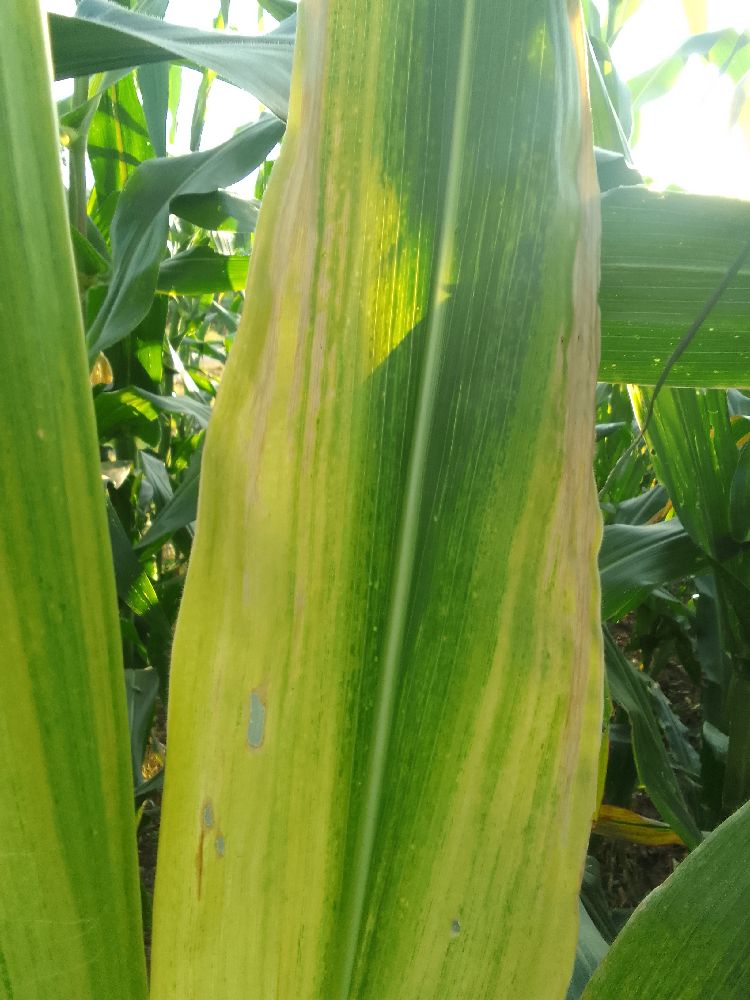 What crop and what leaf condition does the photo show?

maize, maize lethal necrosis
